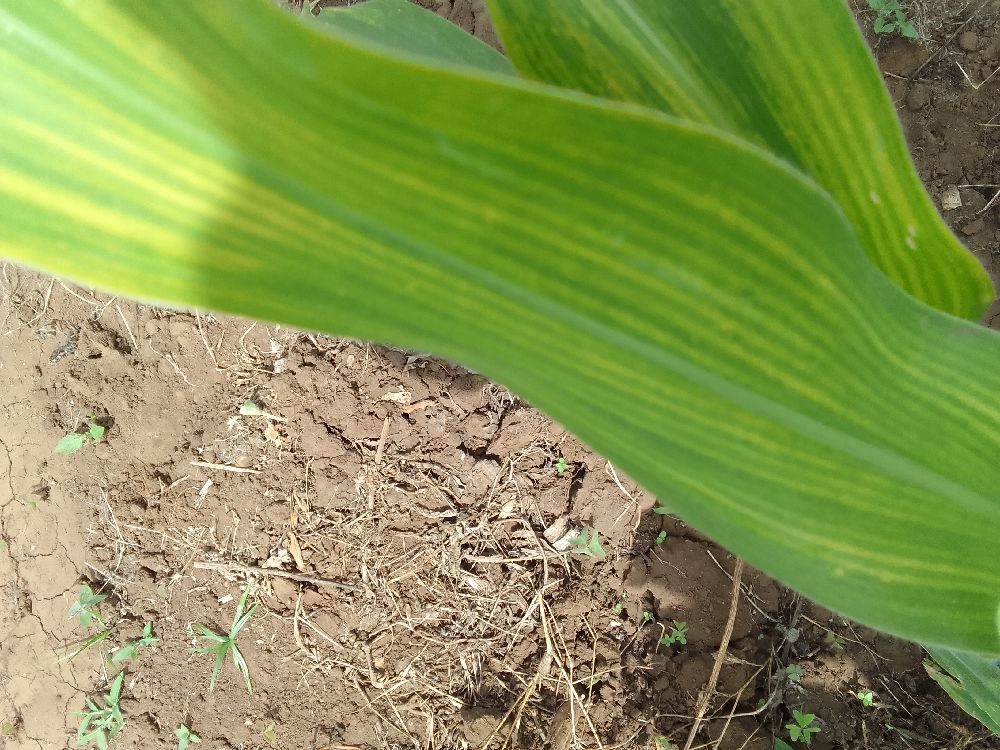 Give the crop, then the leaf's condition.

maize, maize lethal necrosis
